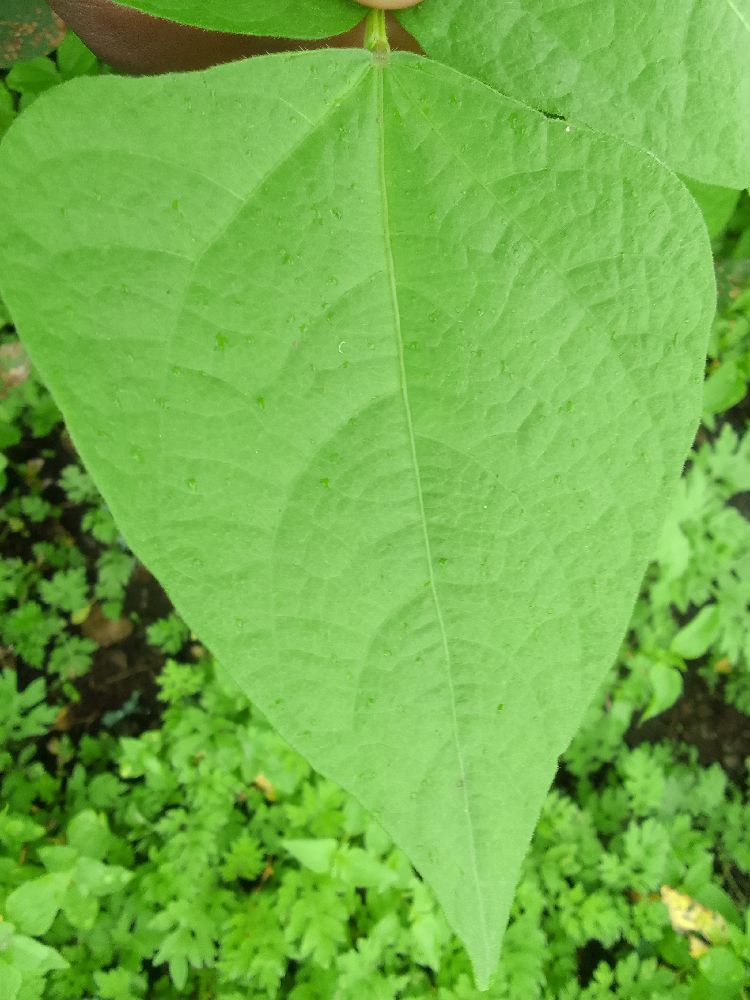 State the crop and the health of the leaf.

common bean, healthy
